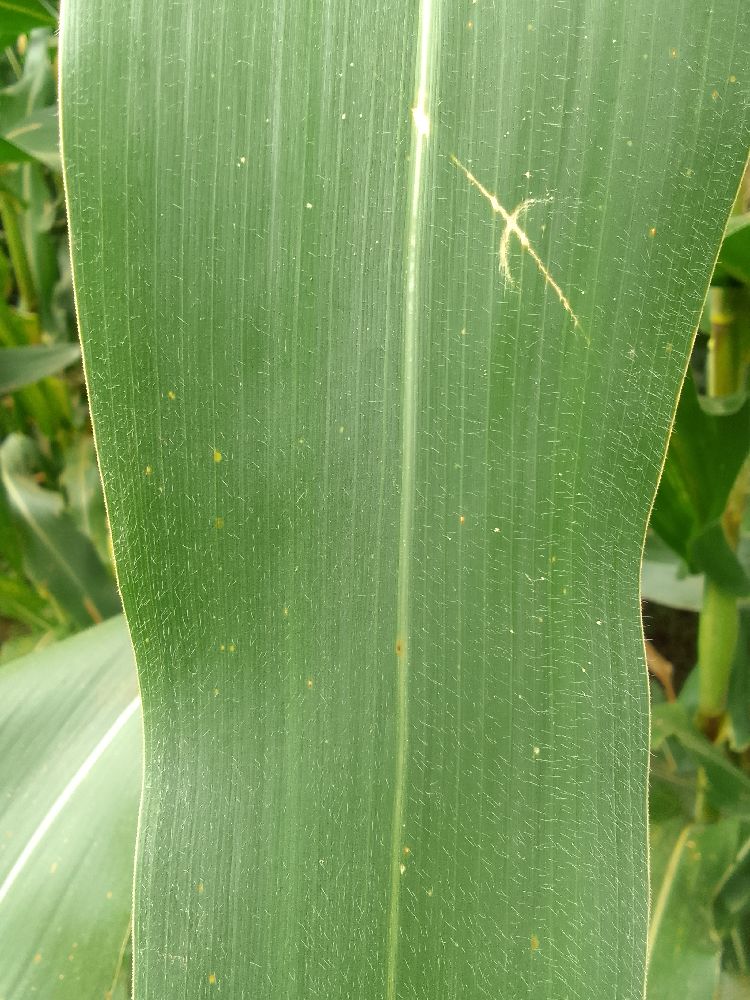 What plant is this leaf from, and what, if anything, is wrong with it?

maize, healthy
